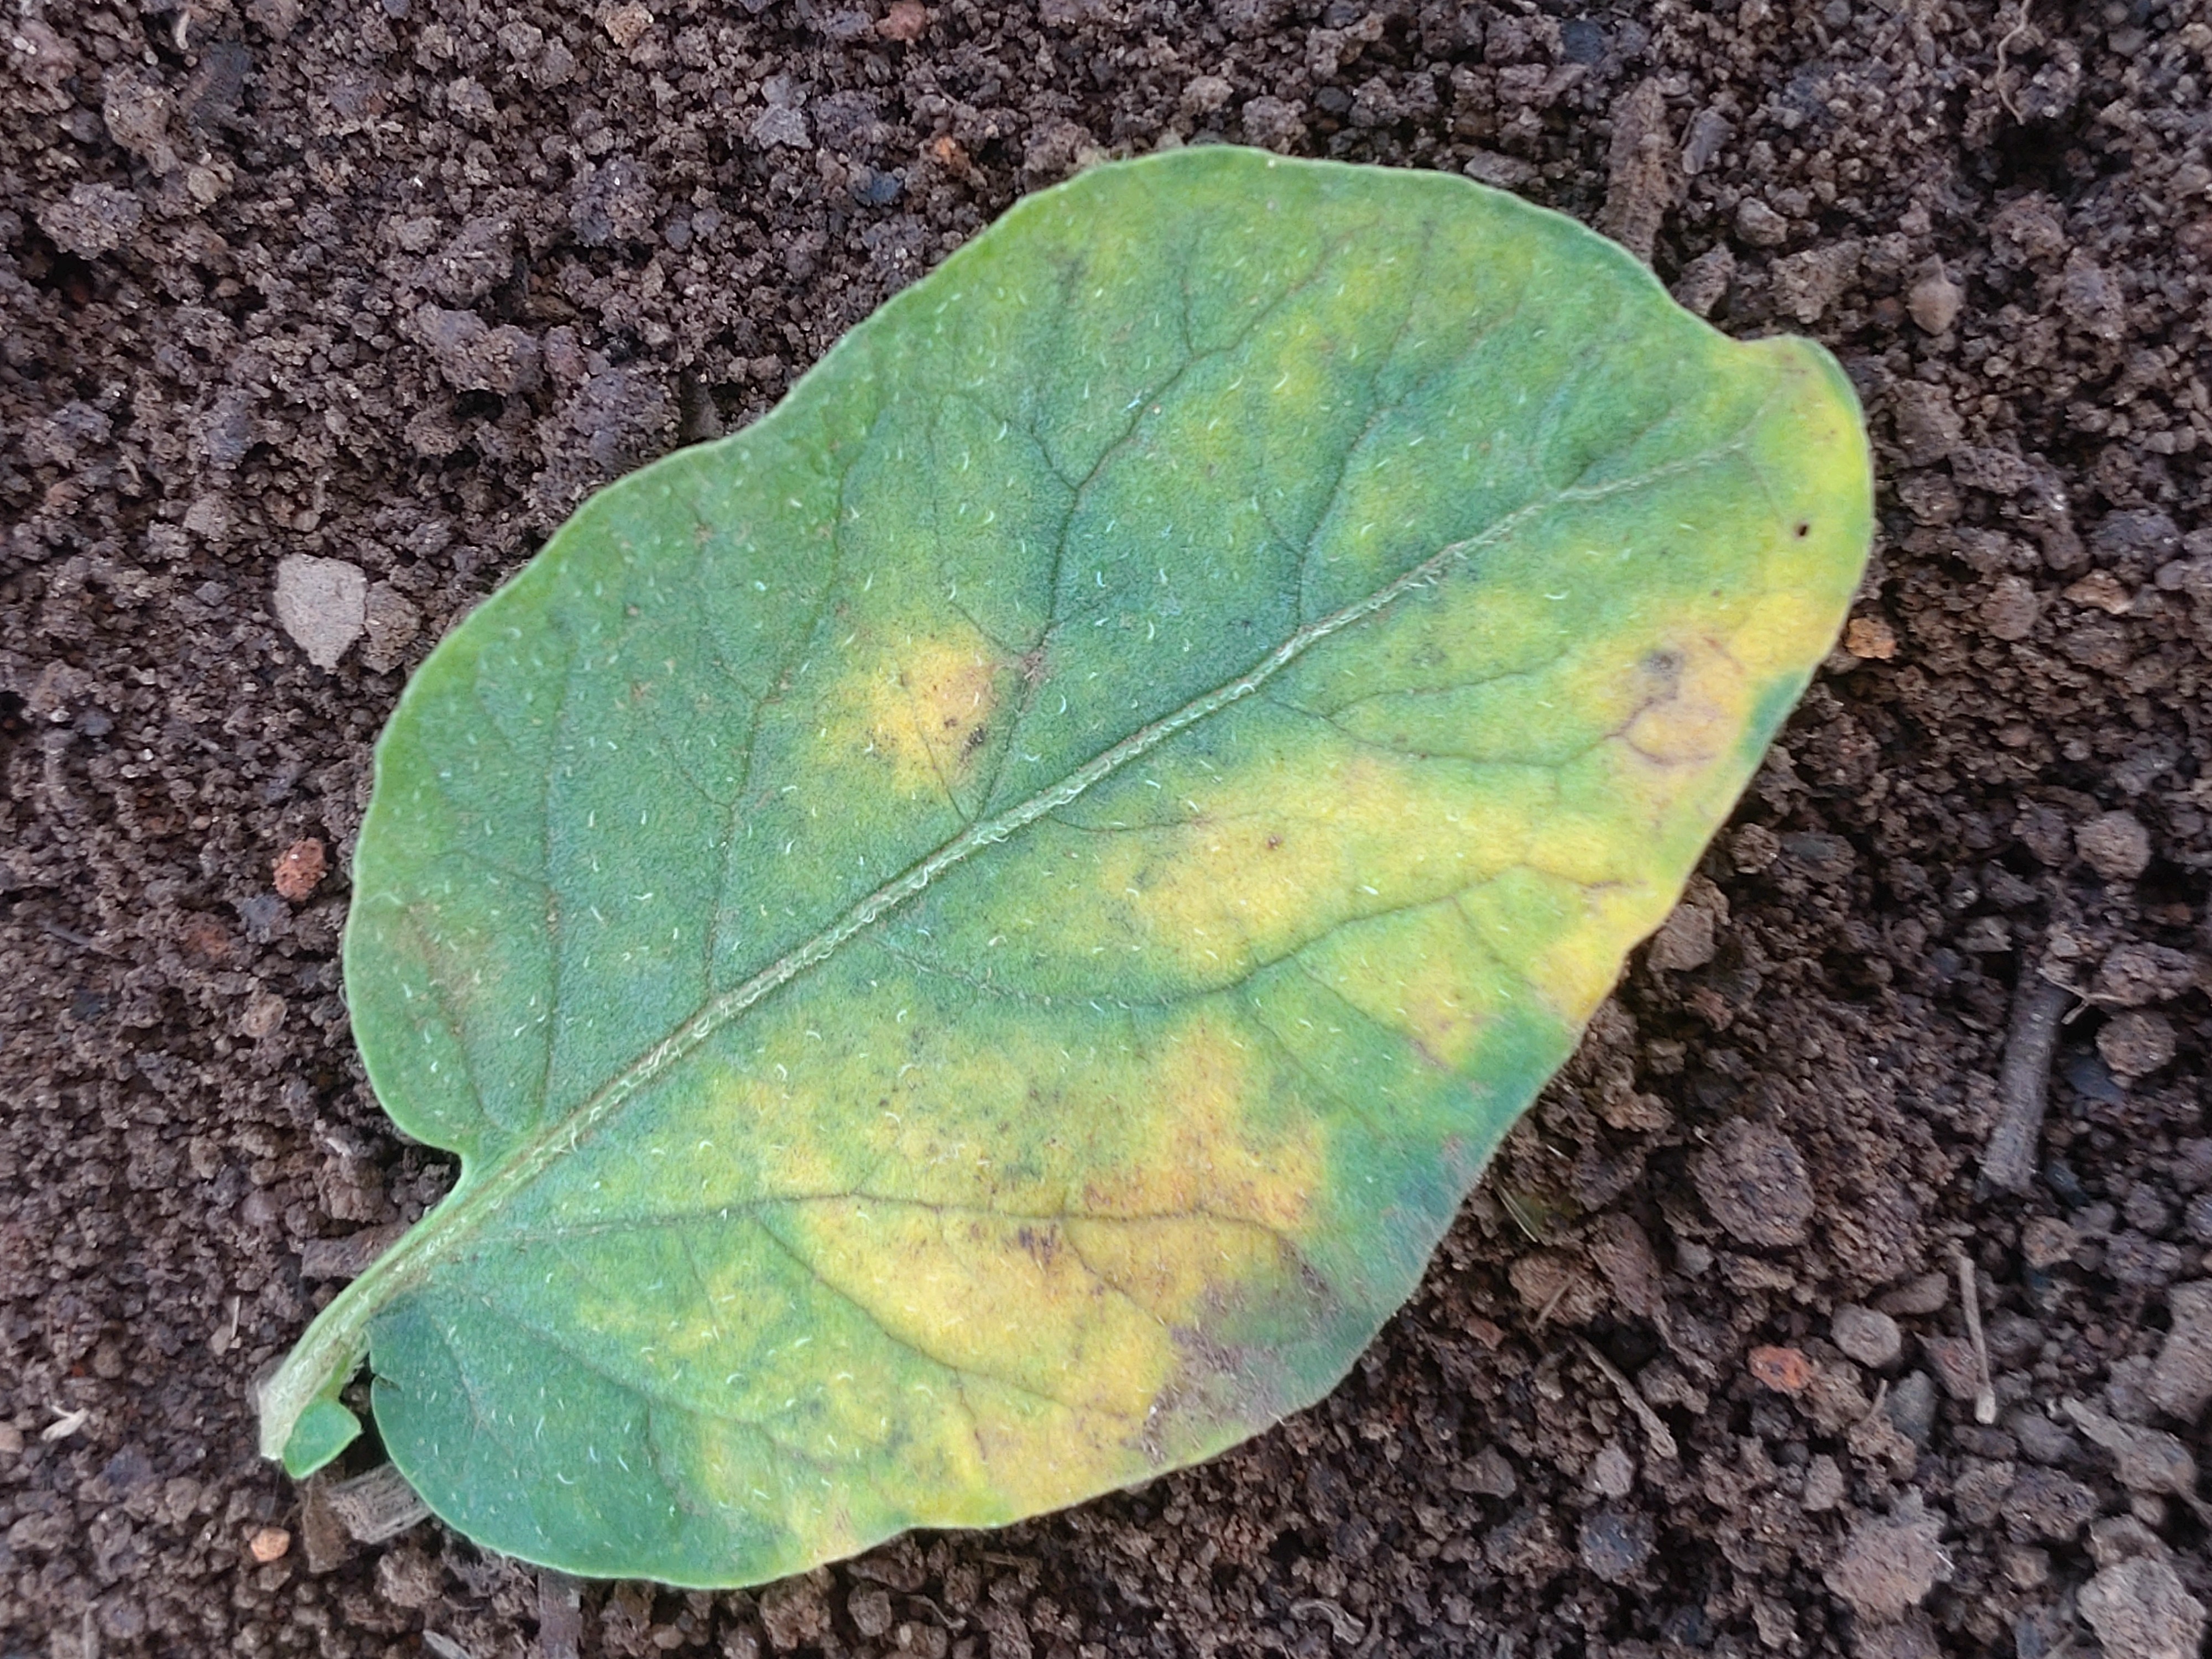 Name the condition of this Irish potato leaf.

late blight
